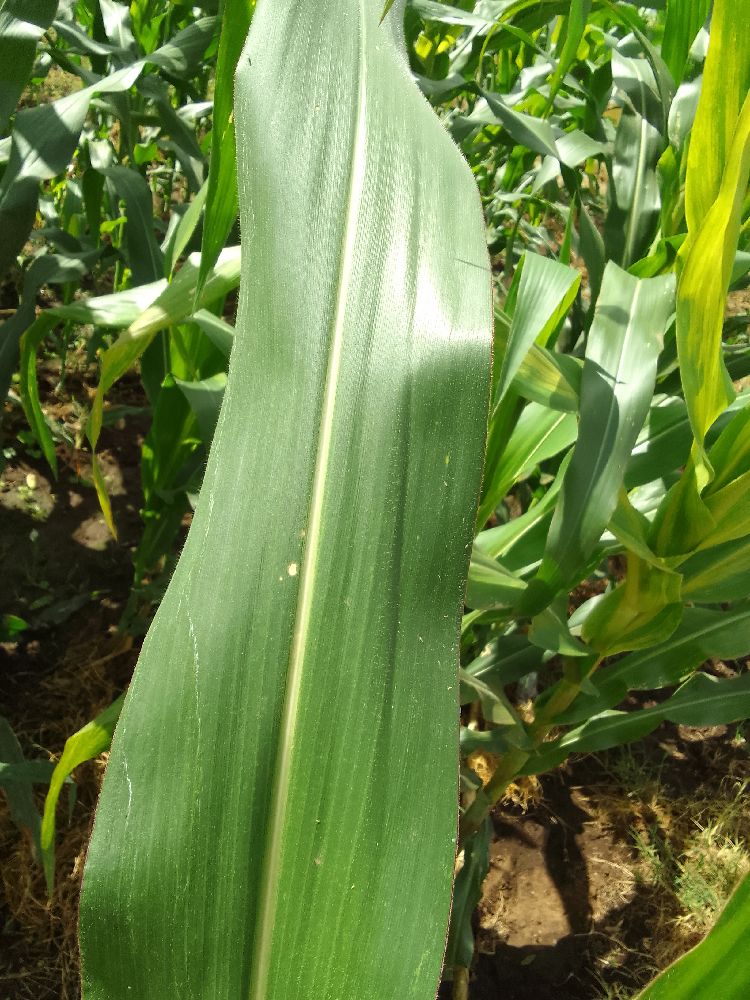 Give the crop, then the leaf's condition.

maize, healthy
